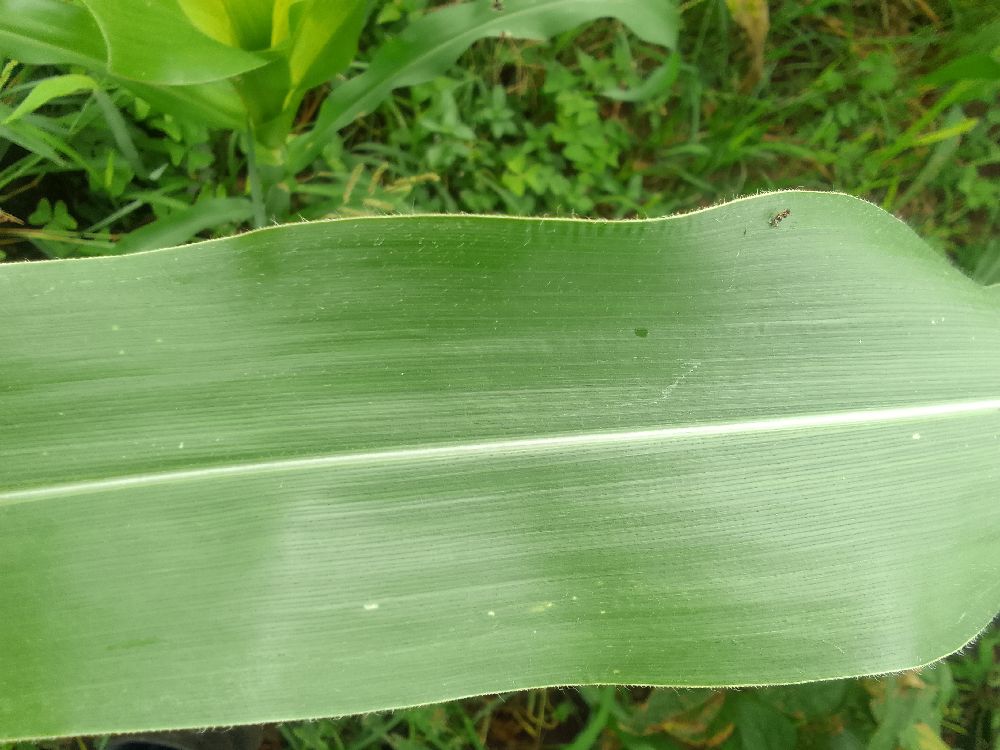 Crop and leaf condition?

maize, healthy
